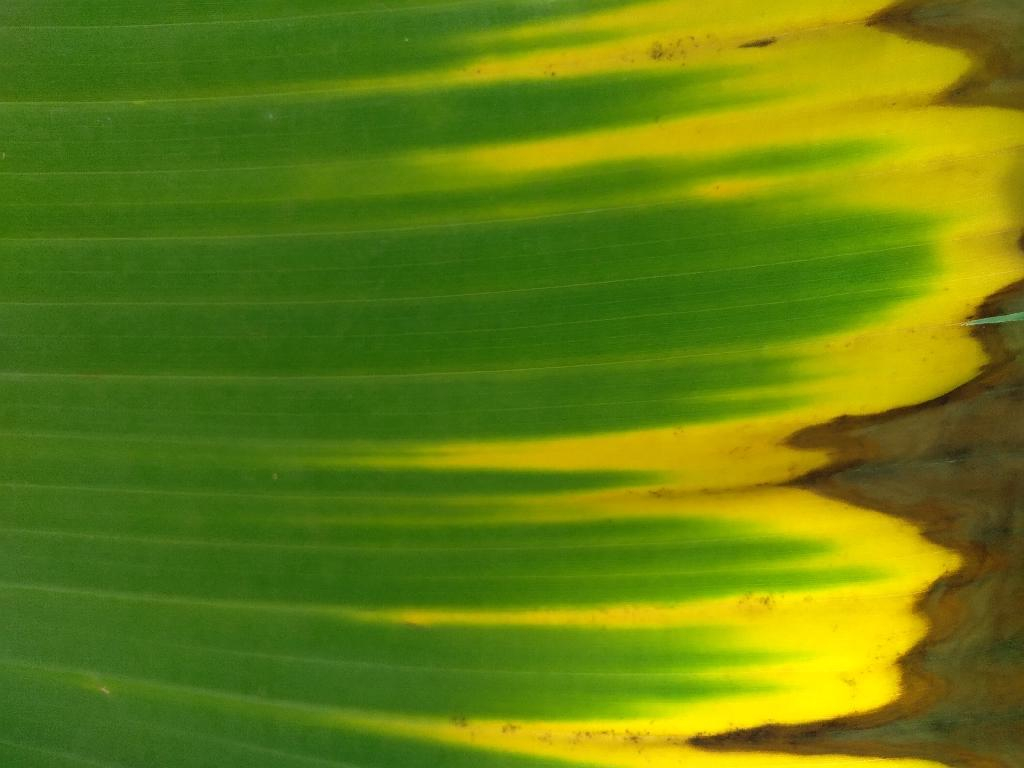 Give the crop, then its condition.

banana, fusarium wilt race 1
